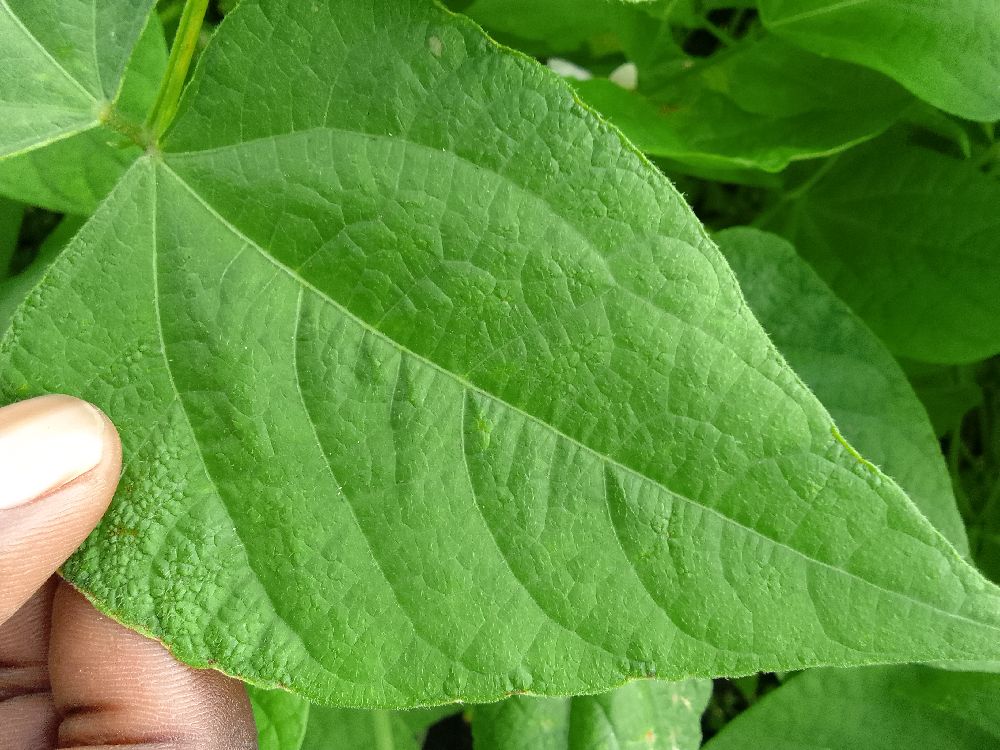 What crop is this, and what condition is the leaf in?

common bean, healthy
